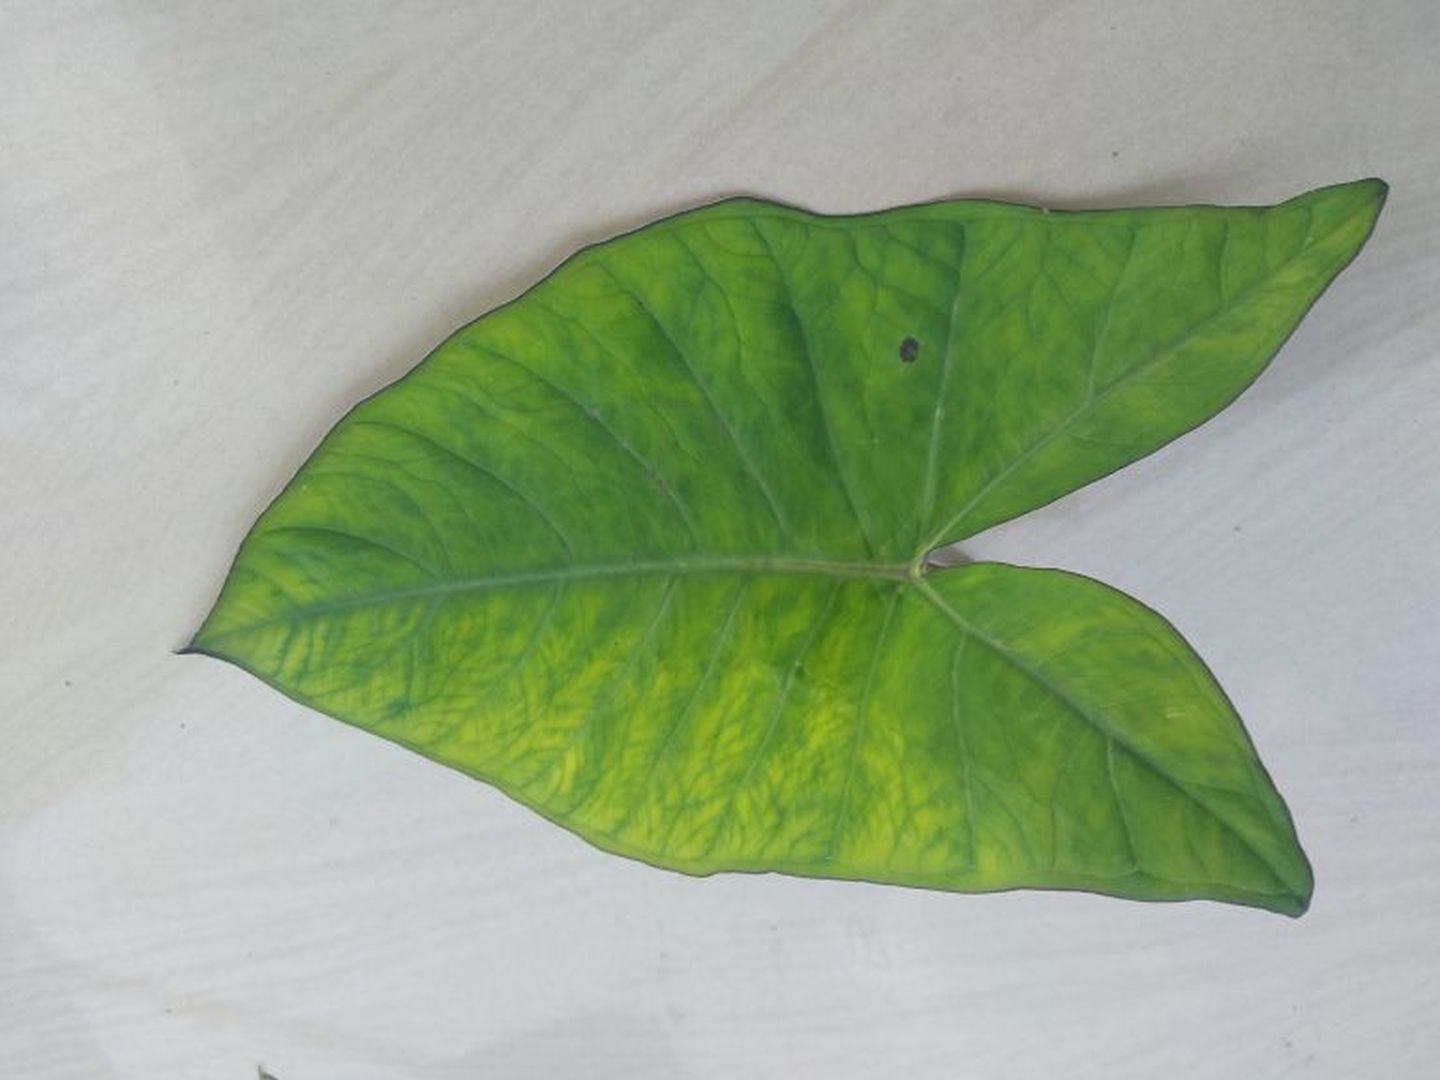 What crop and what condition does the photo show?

taro, mosaic
